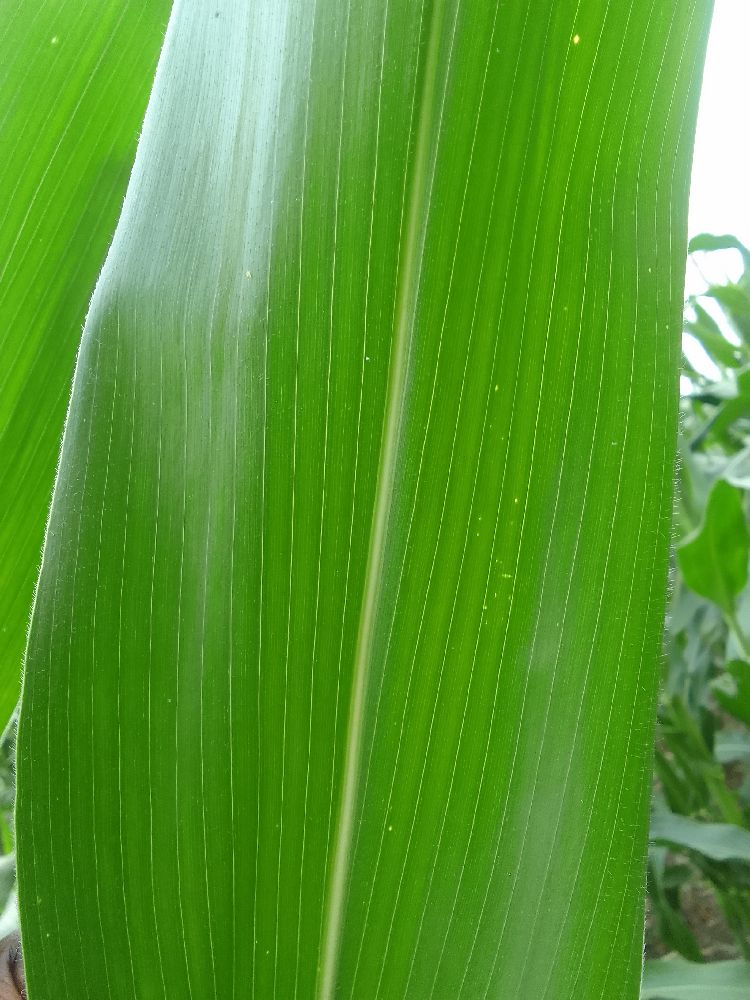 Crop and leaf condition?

maize, healthy
